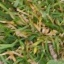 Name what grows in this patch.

grass
